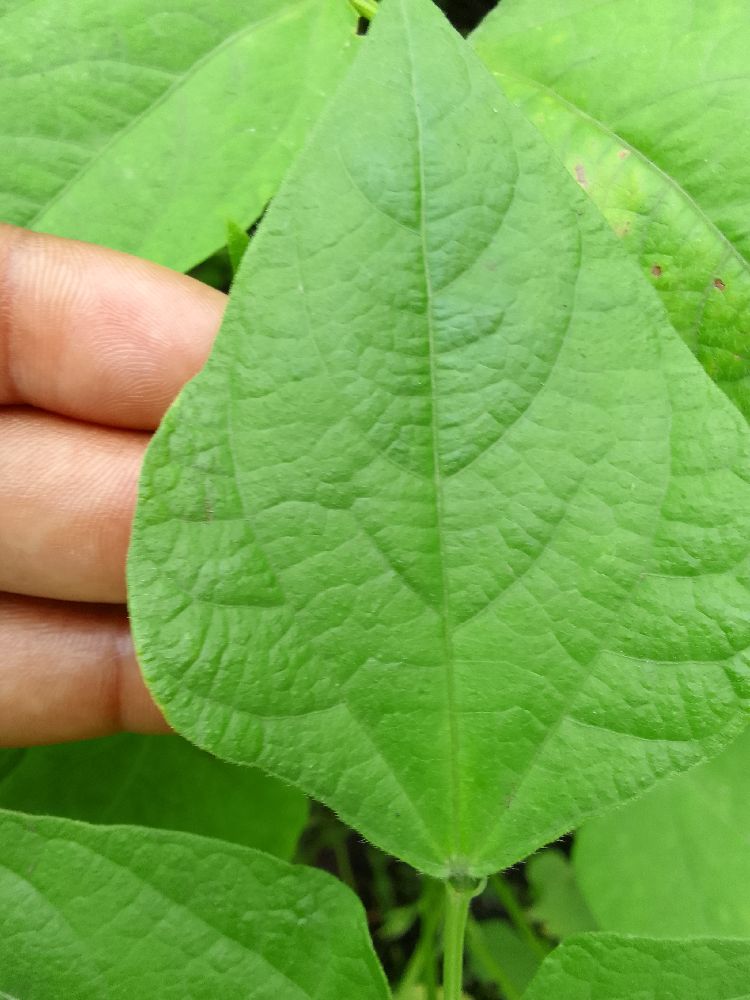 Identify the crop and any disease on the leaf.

common bean, healthy
